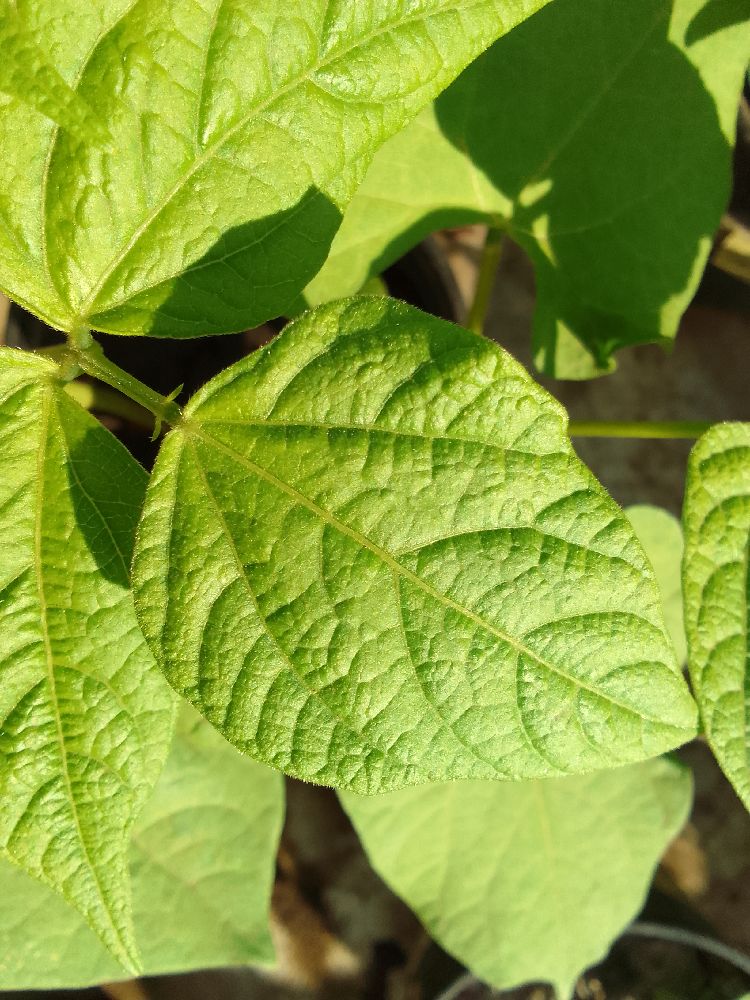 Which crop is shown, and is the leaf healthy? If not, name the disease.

common bean, healthy
